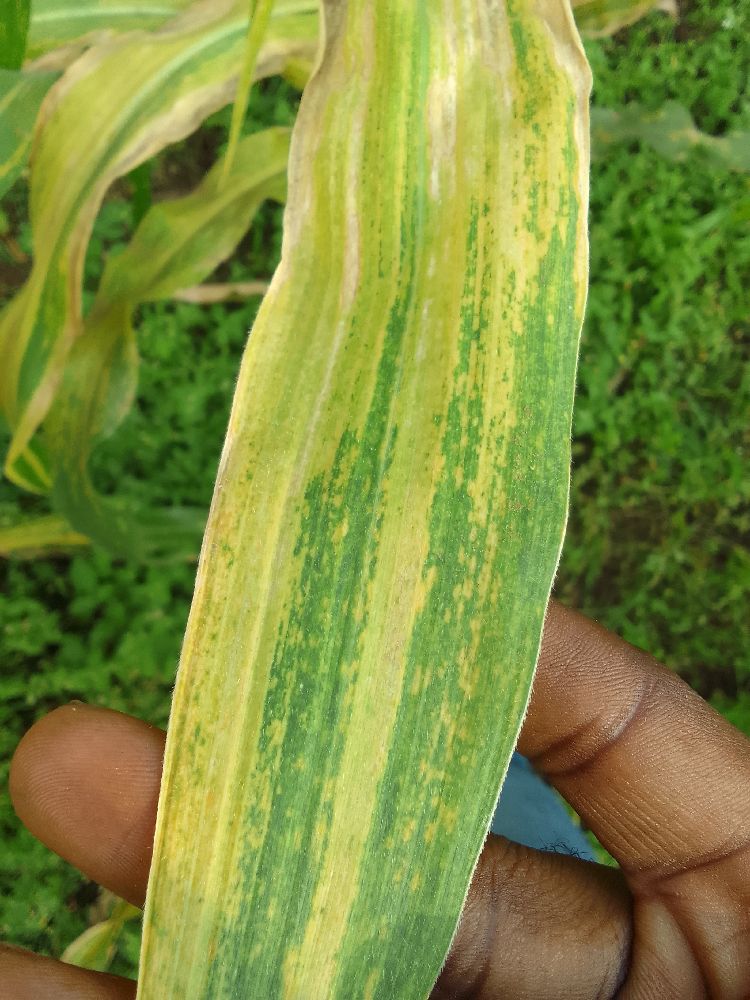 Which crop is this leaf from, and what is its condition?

maize, maize lethal necrosis
